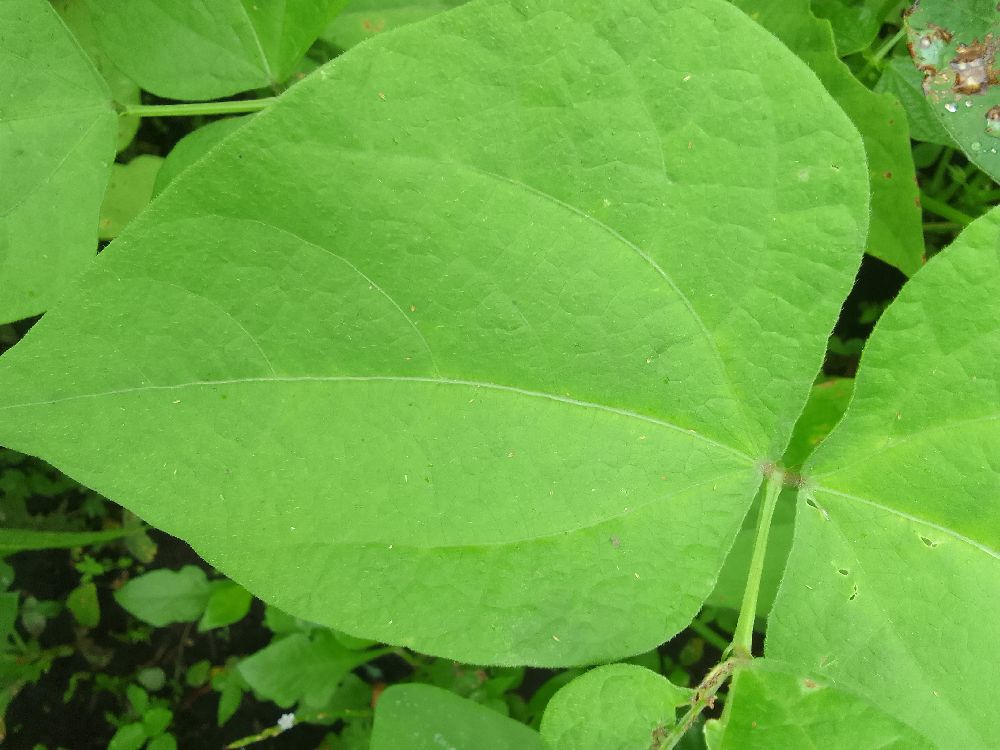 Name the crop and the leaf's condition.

common bean, healthy
